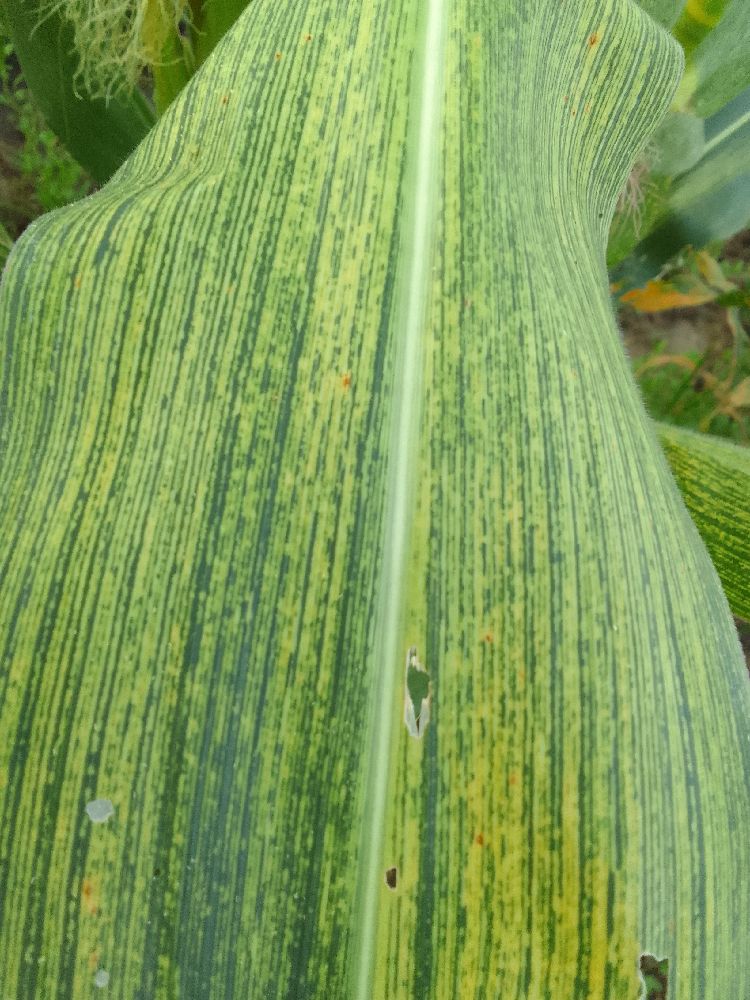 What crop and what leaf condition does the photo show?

maize, maize streak virus
